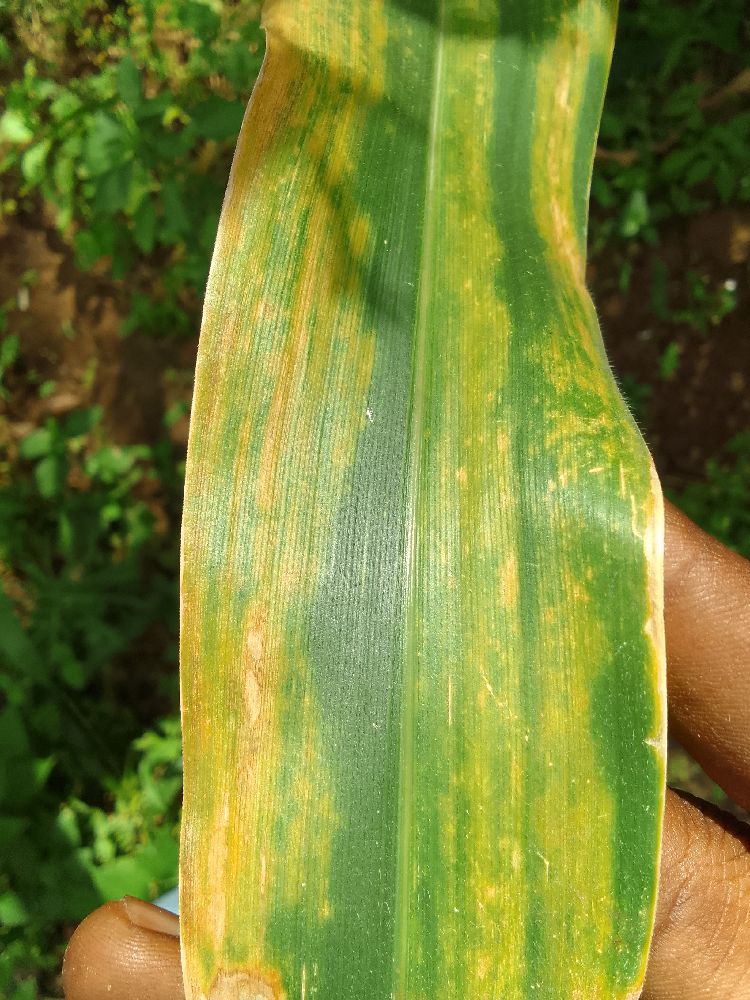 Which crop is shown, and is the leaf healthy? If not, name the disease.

maize, maize lethal necrosis
